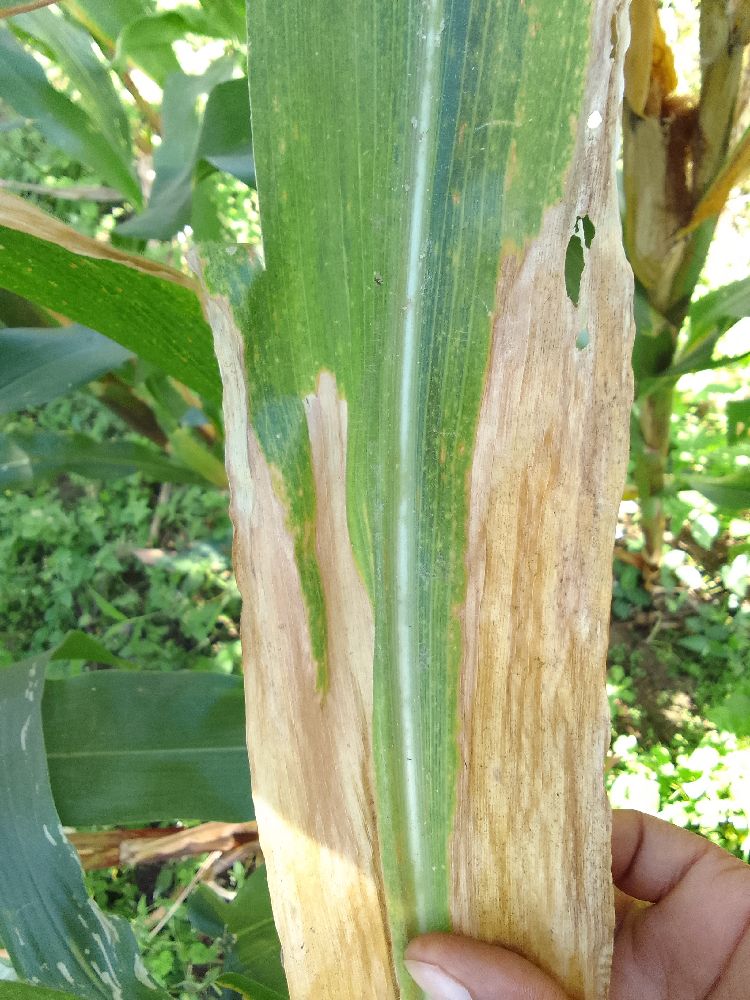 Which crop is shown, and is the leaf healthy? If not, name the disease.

maize, maize lethal necrosis
